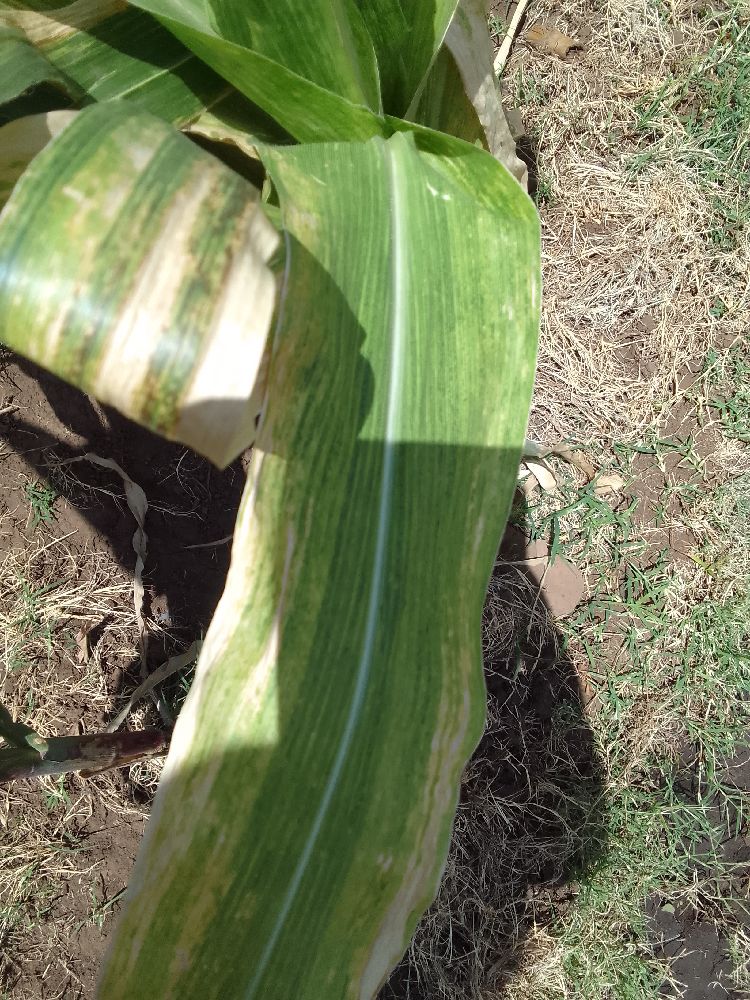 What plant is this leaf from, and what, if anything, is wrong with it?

maize, maize lethal necrosis
